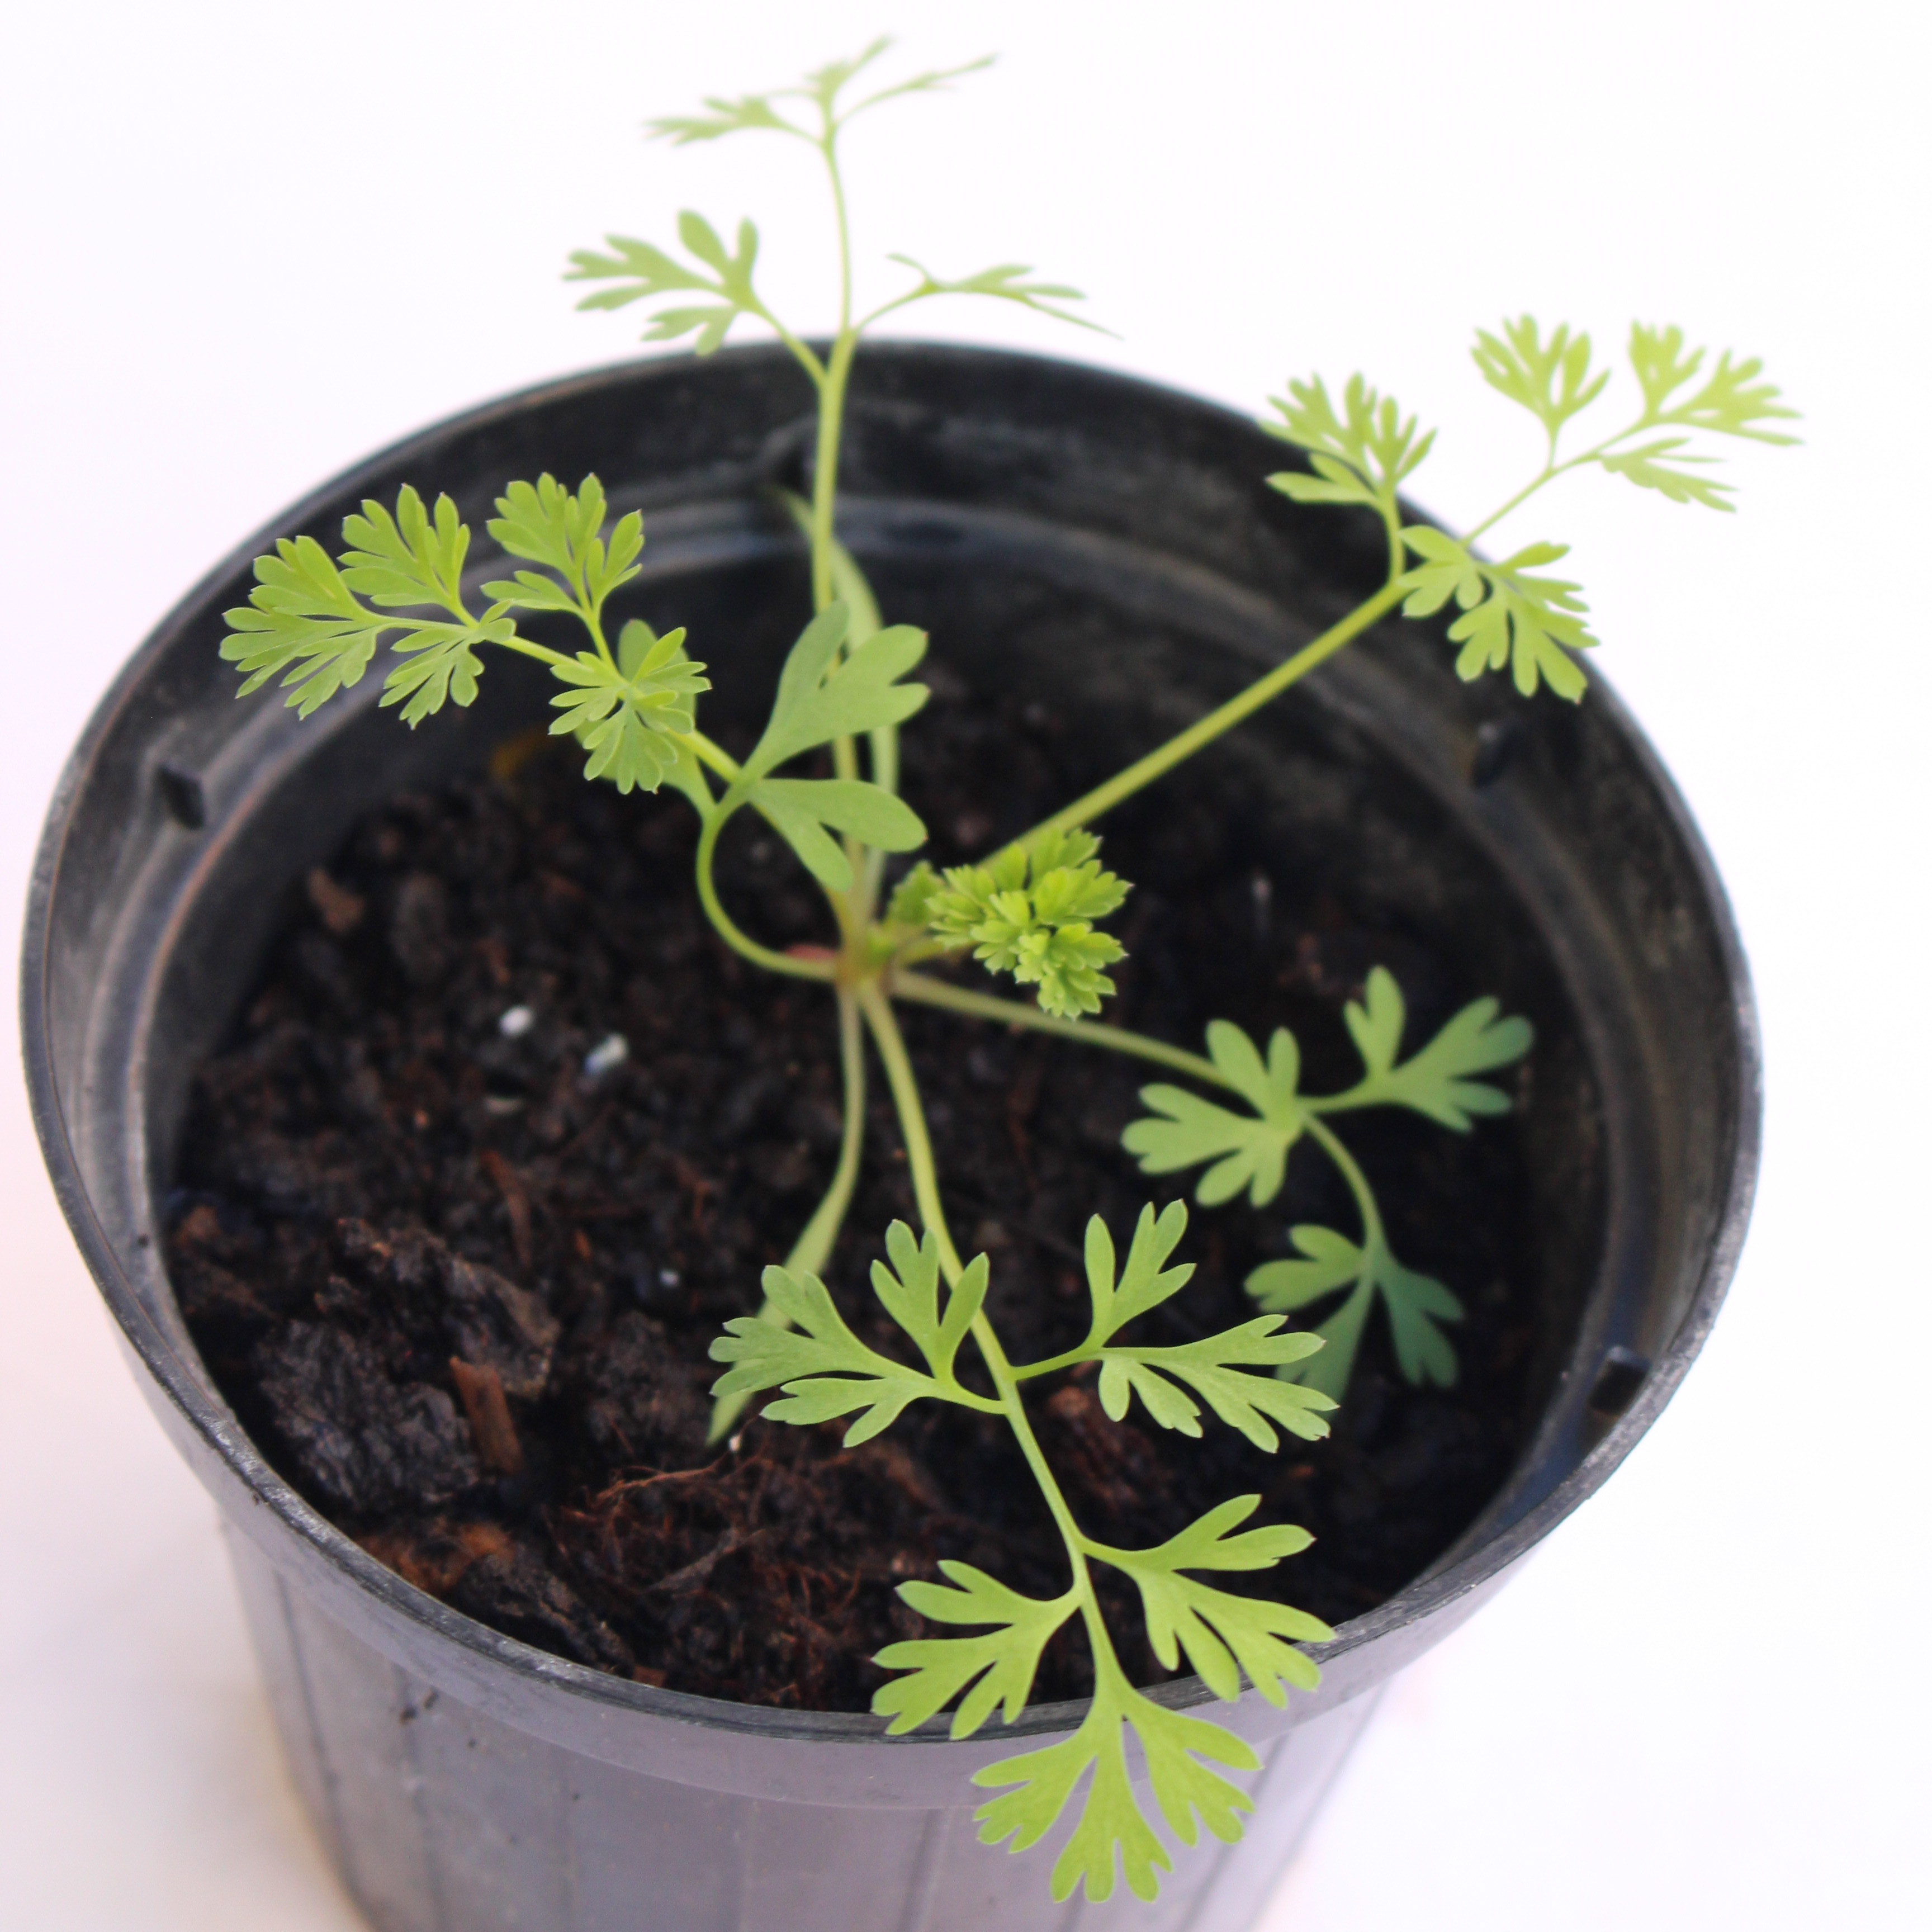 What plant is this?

Fumaria officinalis
